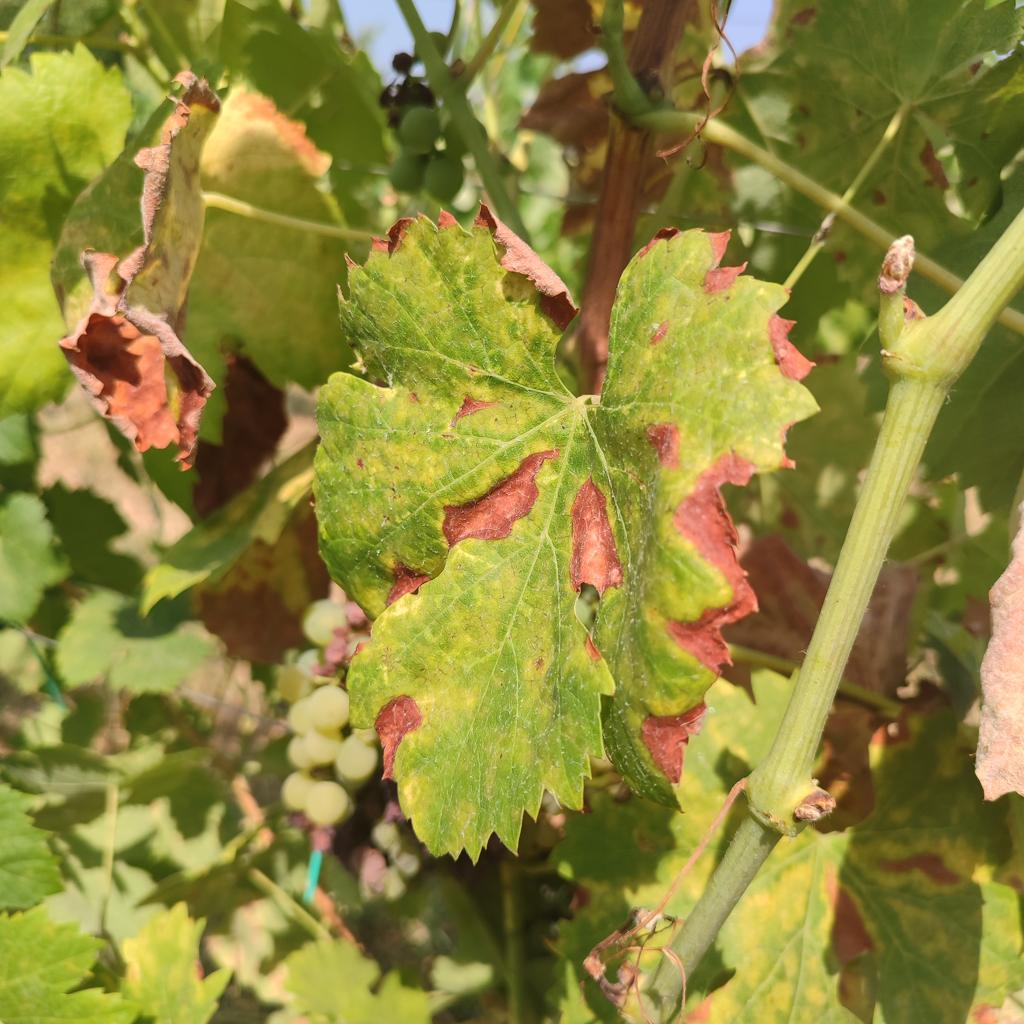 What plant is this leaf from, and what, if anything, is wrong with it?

grapevine, esca complex
